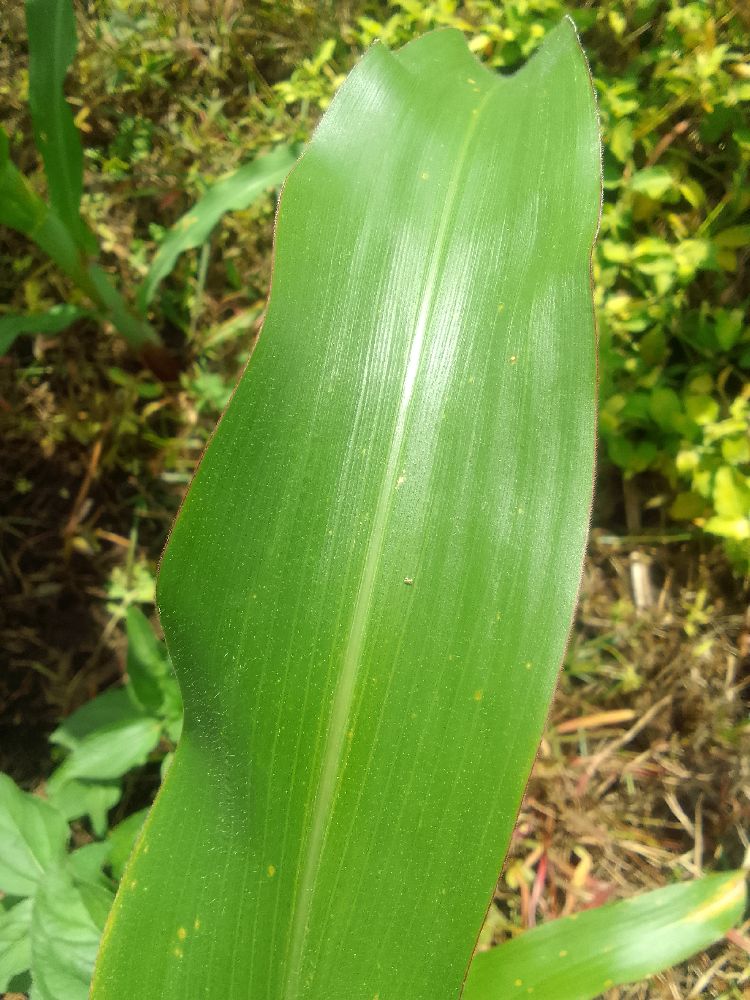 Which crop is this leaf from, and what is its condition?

maize, healthy
